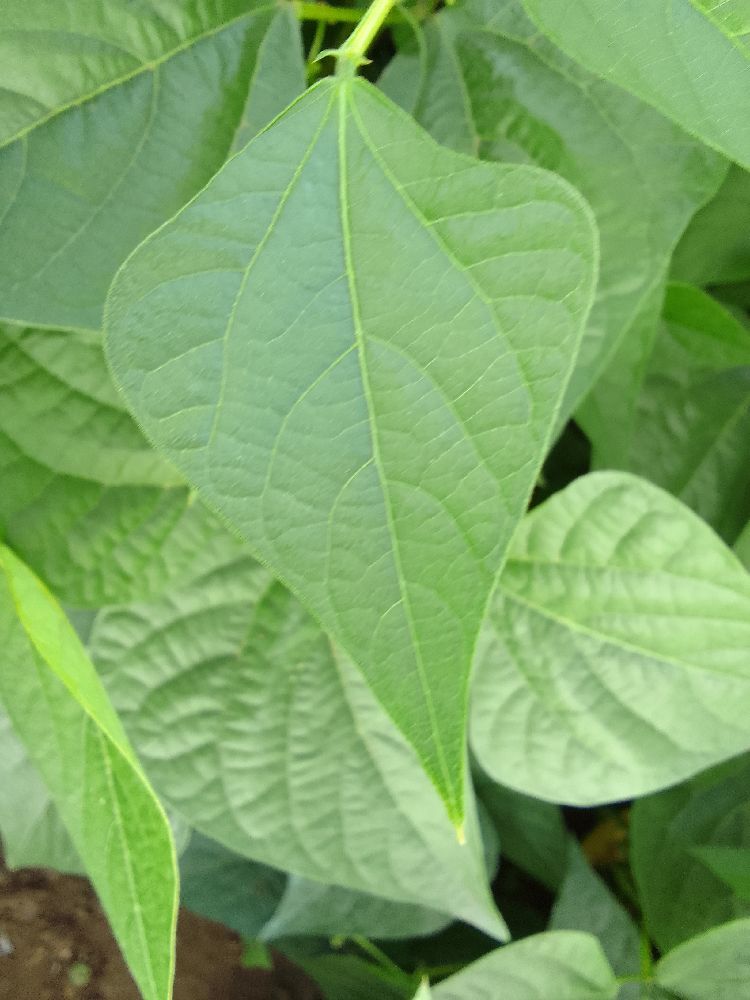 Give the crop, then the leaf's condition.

common bean, healthy
